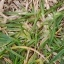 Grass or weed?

grass
